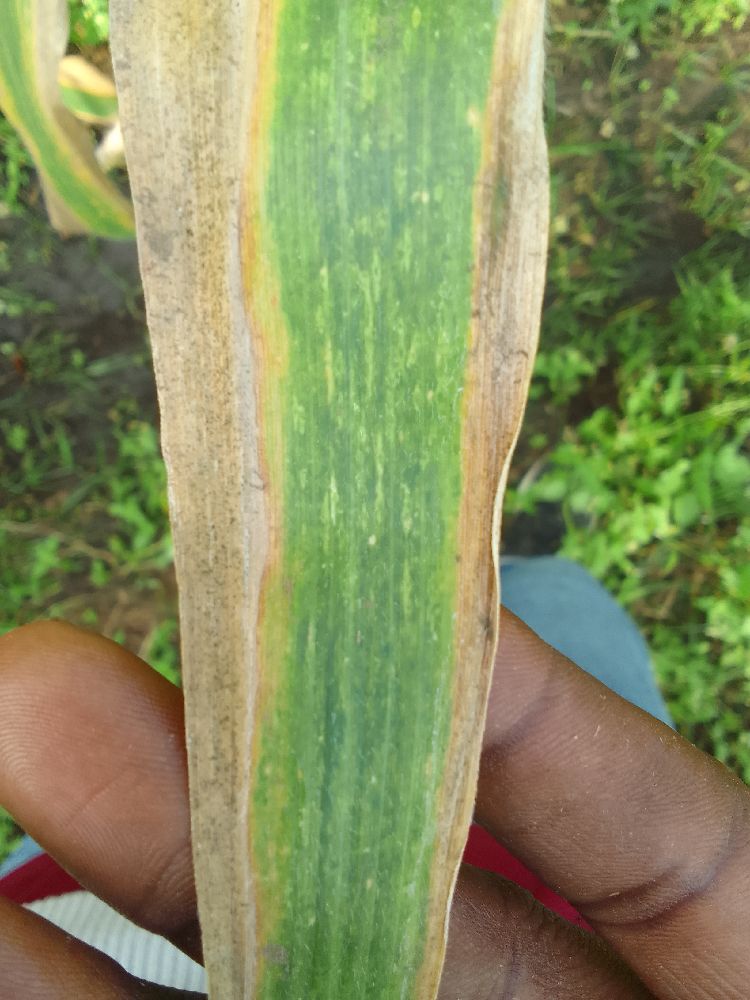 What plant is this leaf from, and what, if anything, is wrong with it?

maize, maize lethal necrosis
